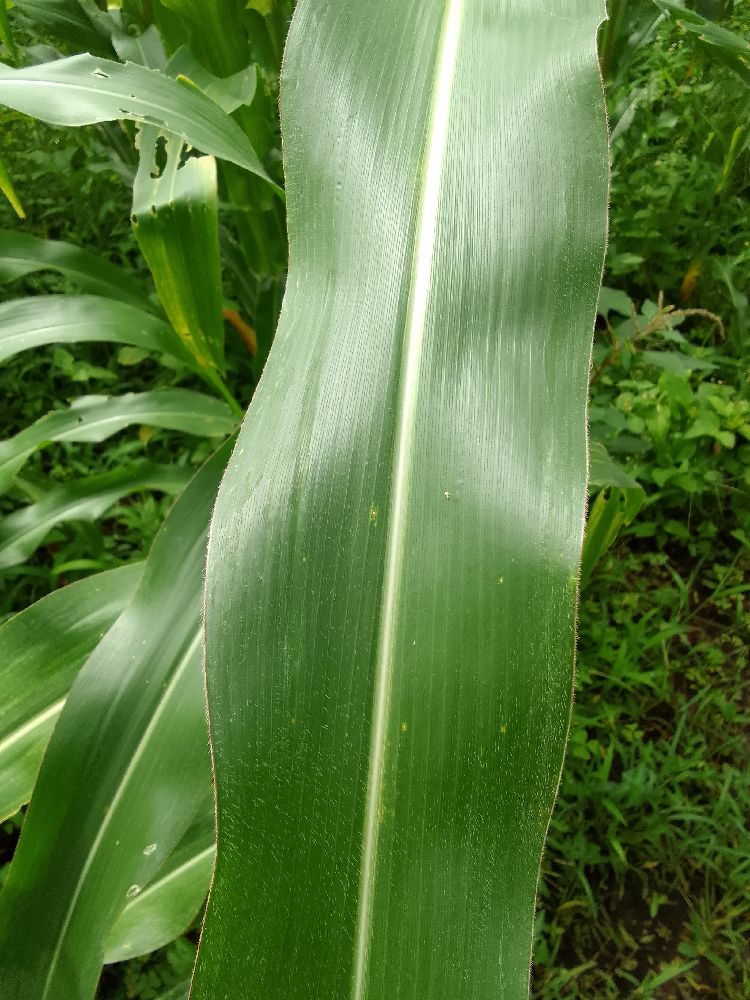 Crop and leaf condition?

maize, healthy
